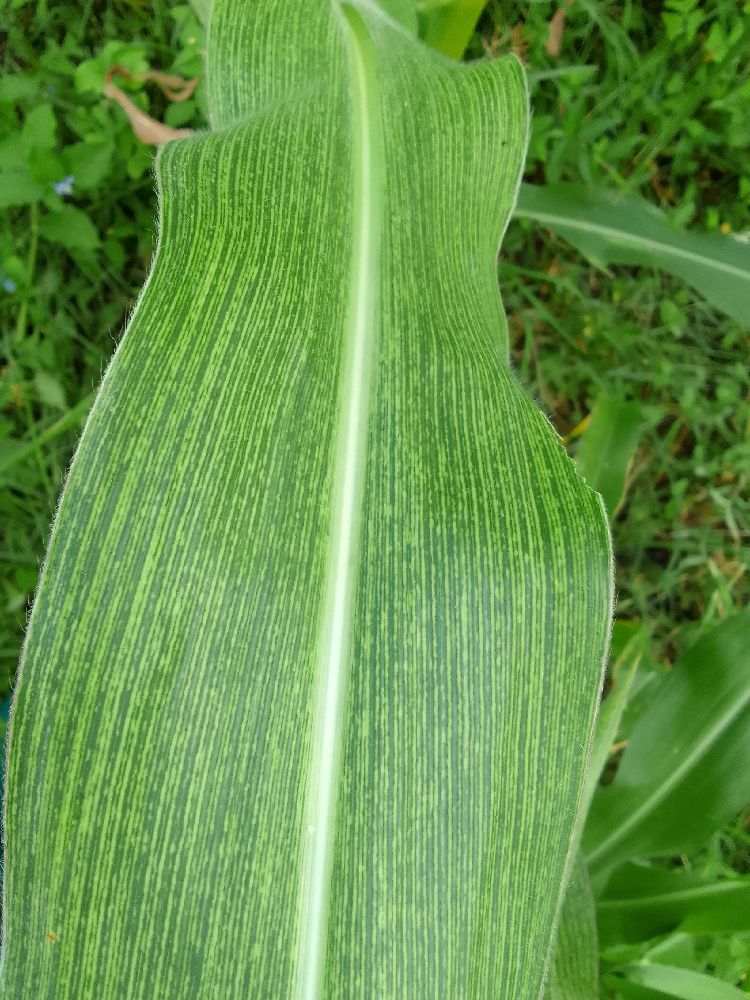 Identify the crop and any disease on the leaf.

maize, maize streak virus
